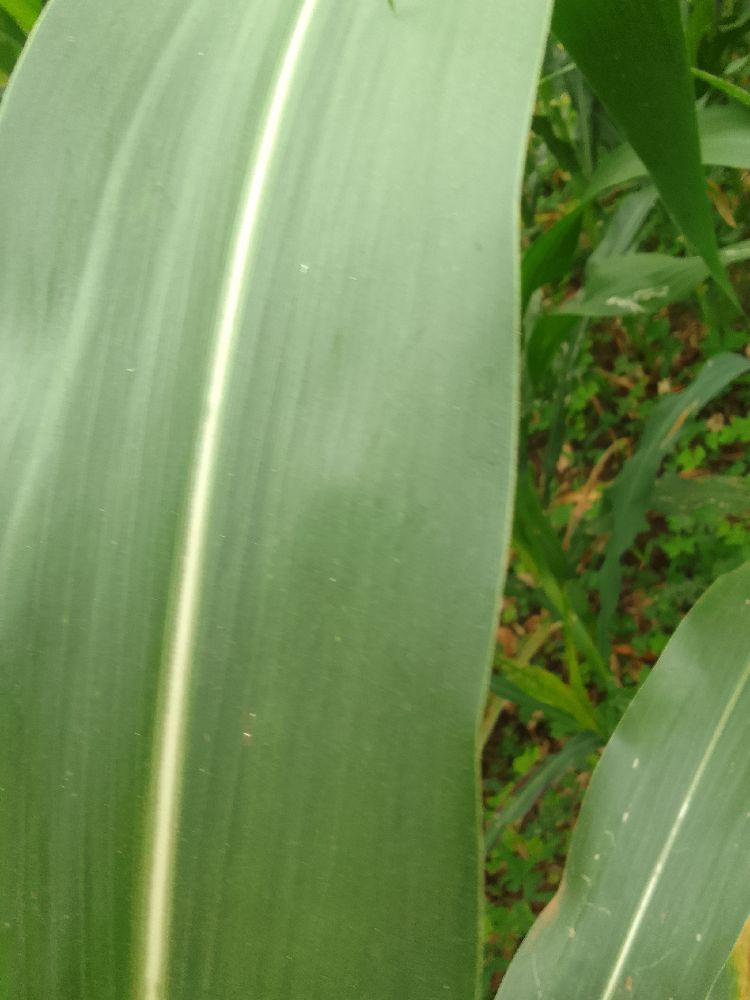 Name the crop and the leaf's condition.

maize, healthy
